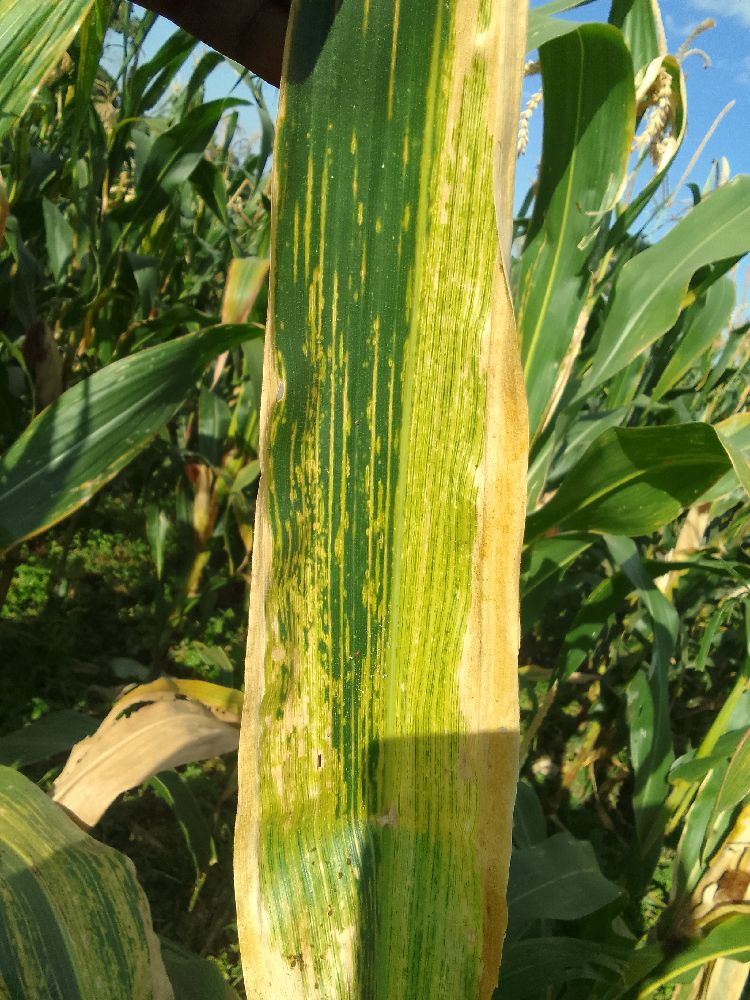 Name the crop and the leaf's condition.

maize, maize lethal necrosis
